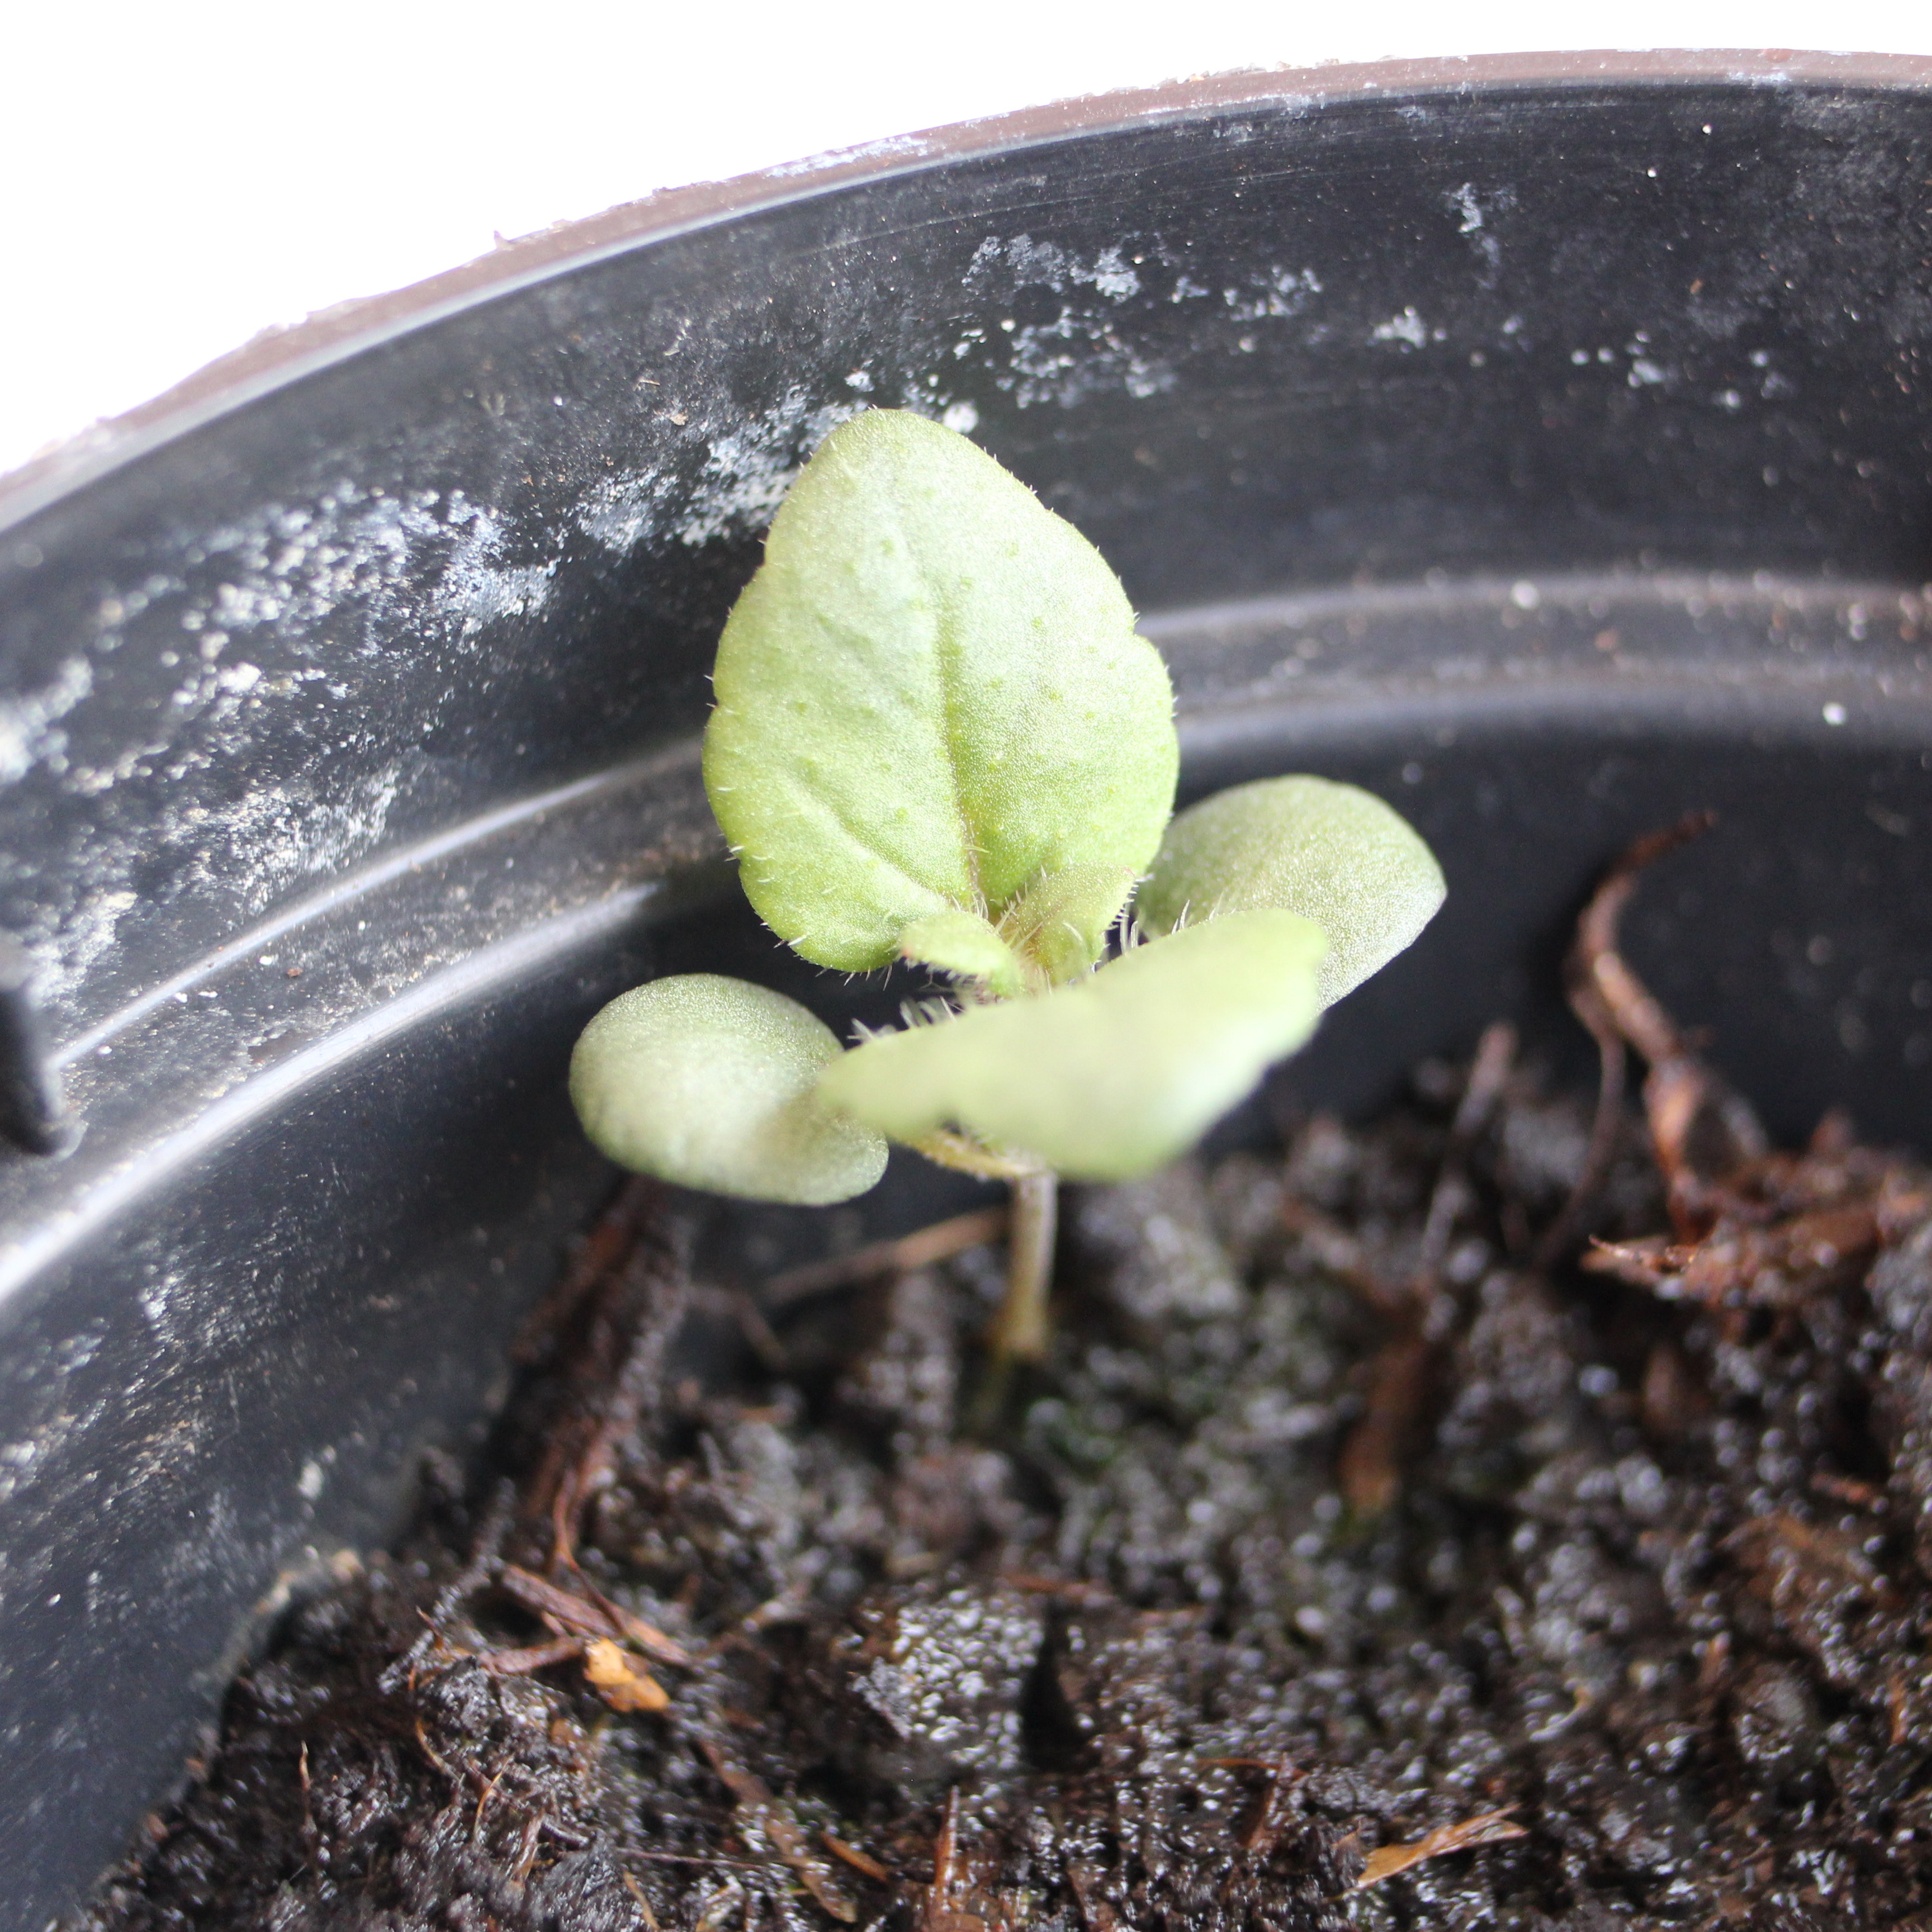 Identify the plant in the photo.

Veronica persica
